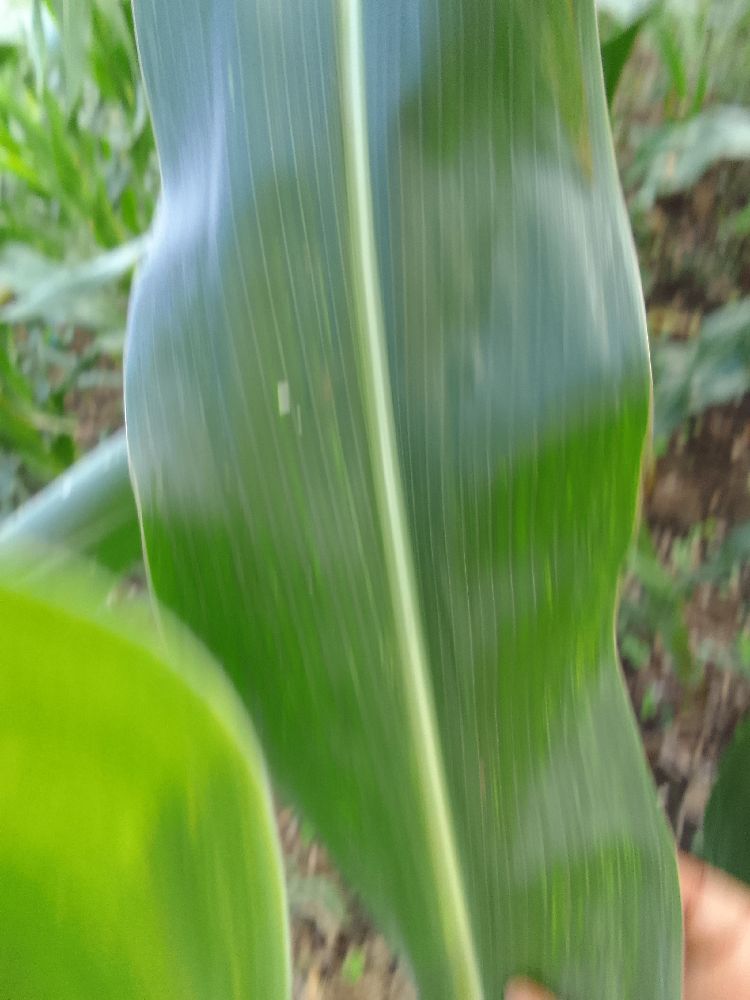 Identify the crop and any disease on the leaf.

maize, healthy
